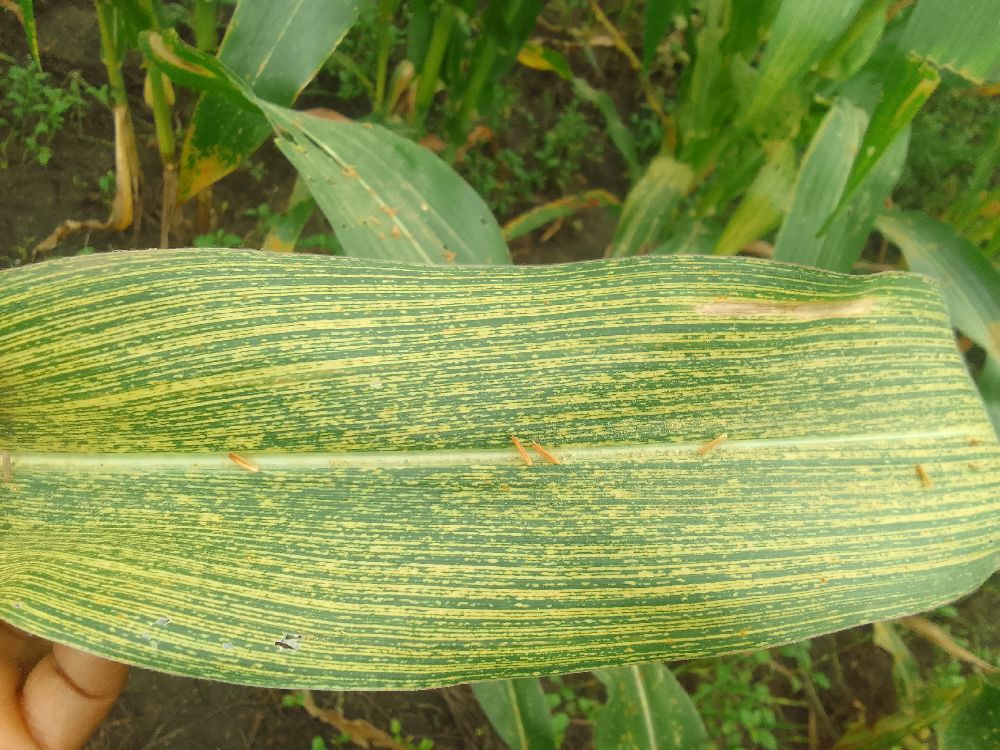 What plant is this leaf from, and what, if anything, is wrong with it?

maize, maize streak virus
